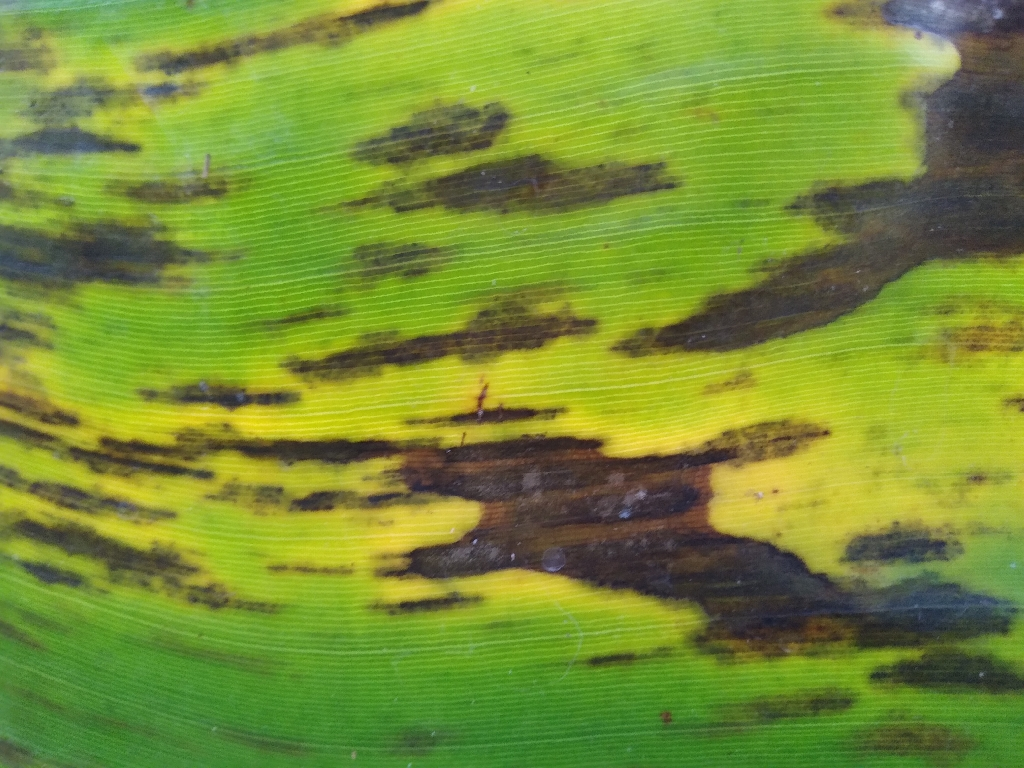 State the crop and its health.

banana, black sigatoka
